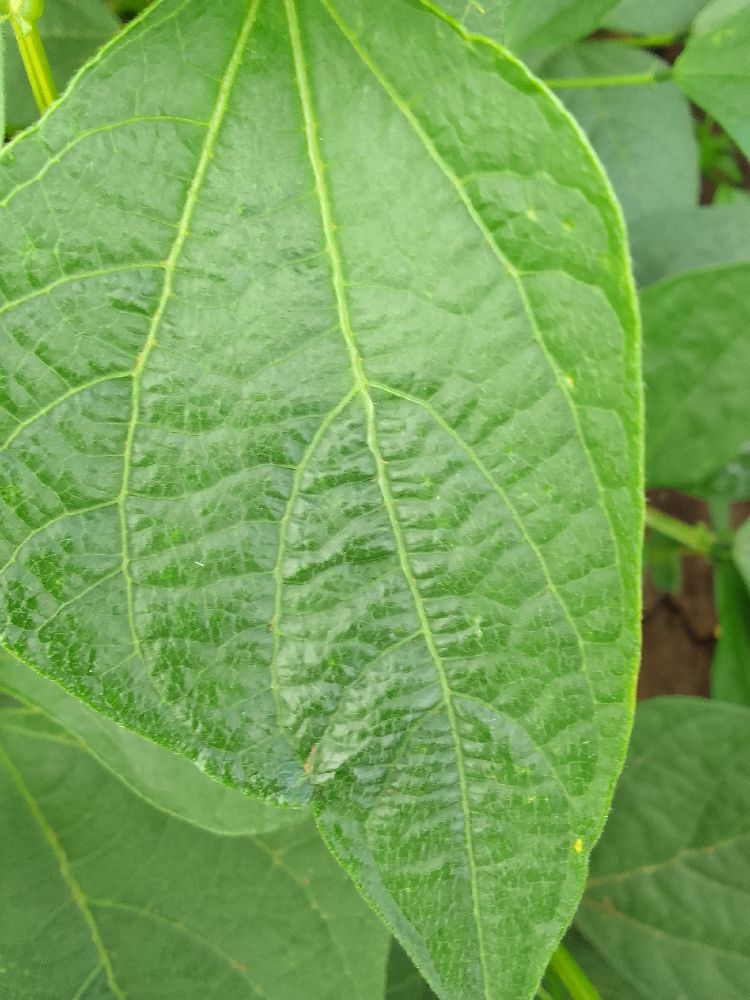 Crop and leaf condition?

common bean, healthy
